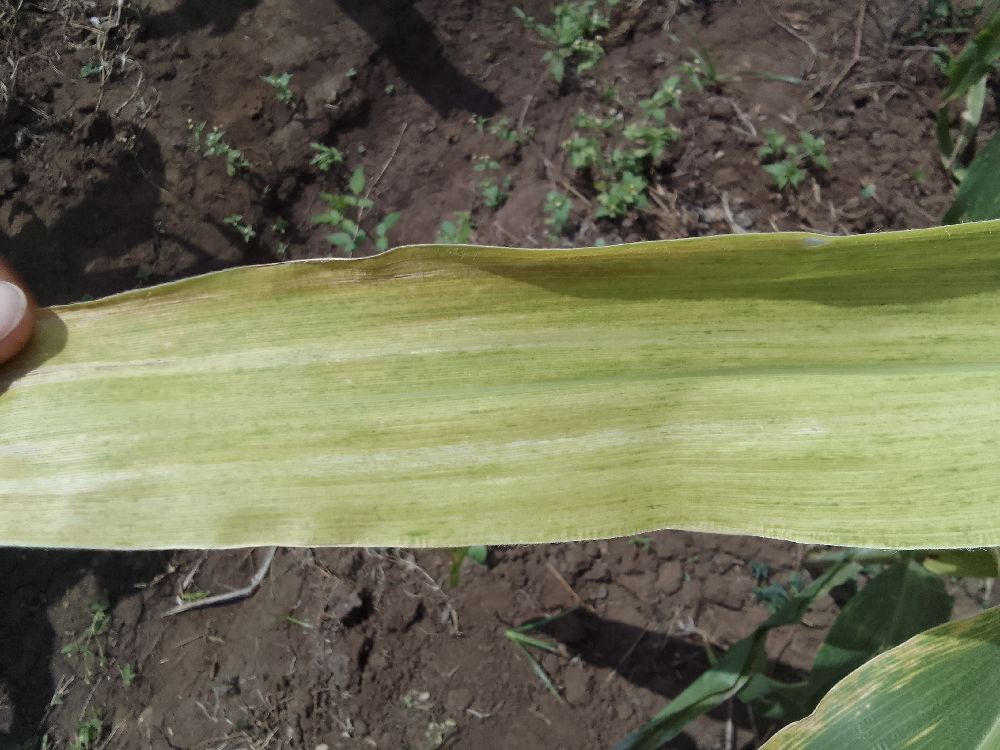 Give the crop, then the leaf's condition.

maize, maize lethal necrosis
